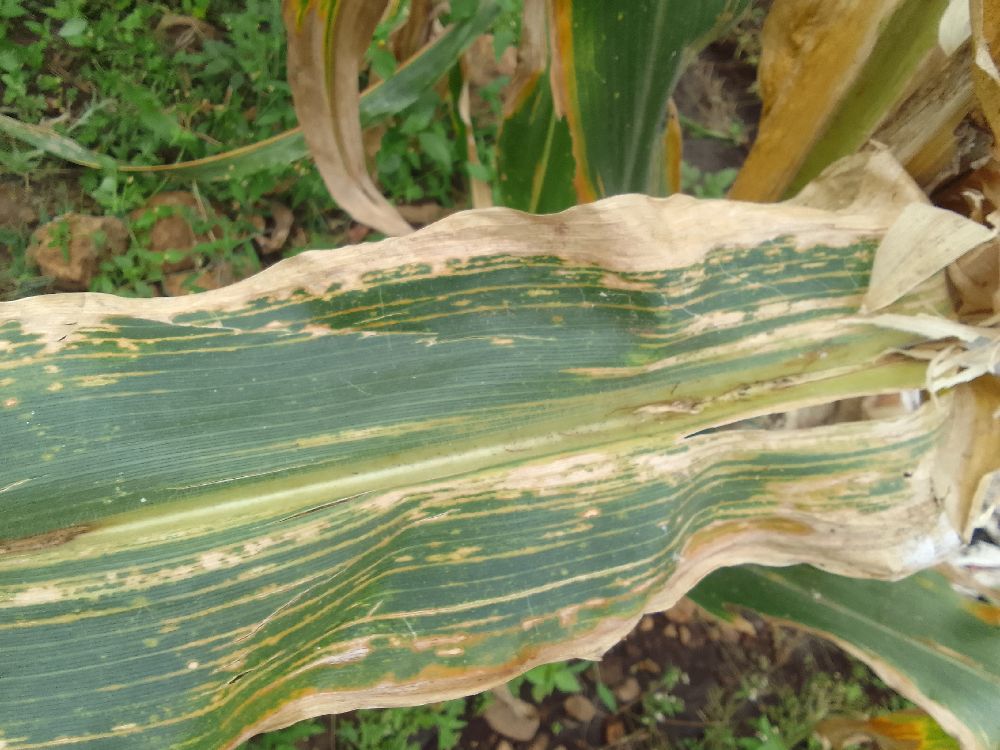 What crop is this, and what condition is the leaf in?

maize, maize lethal necrosis
